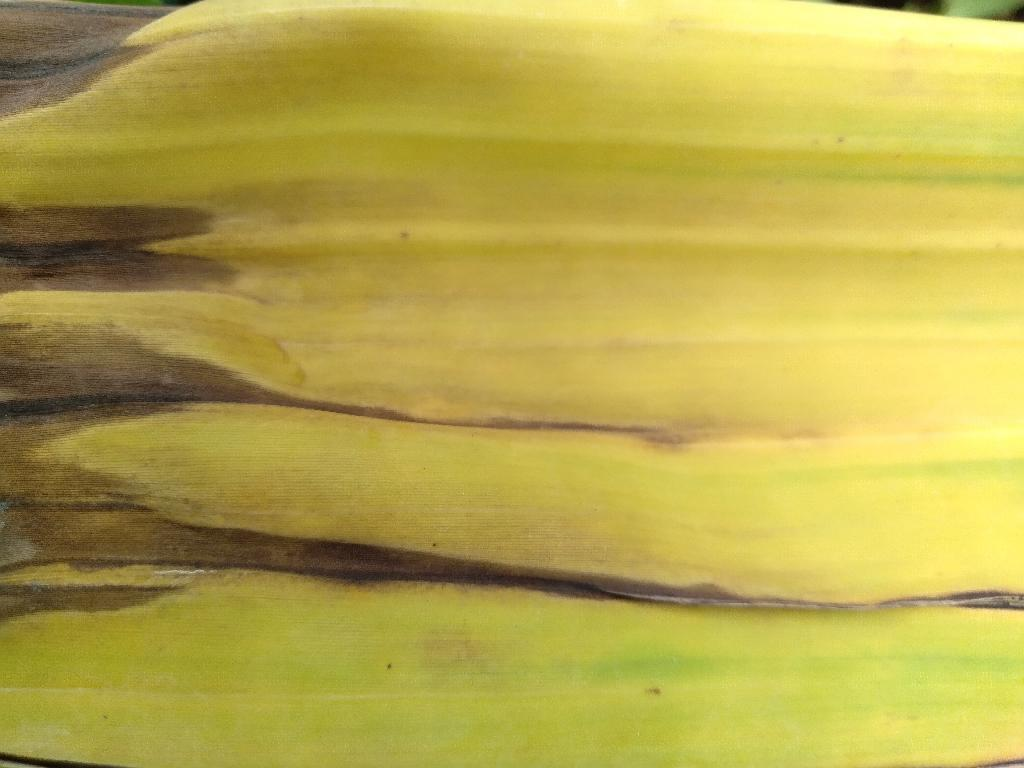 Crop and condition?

banana, fusarium wilt race 1
